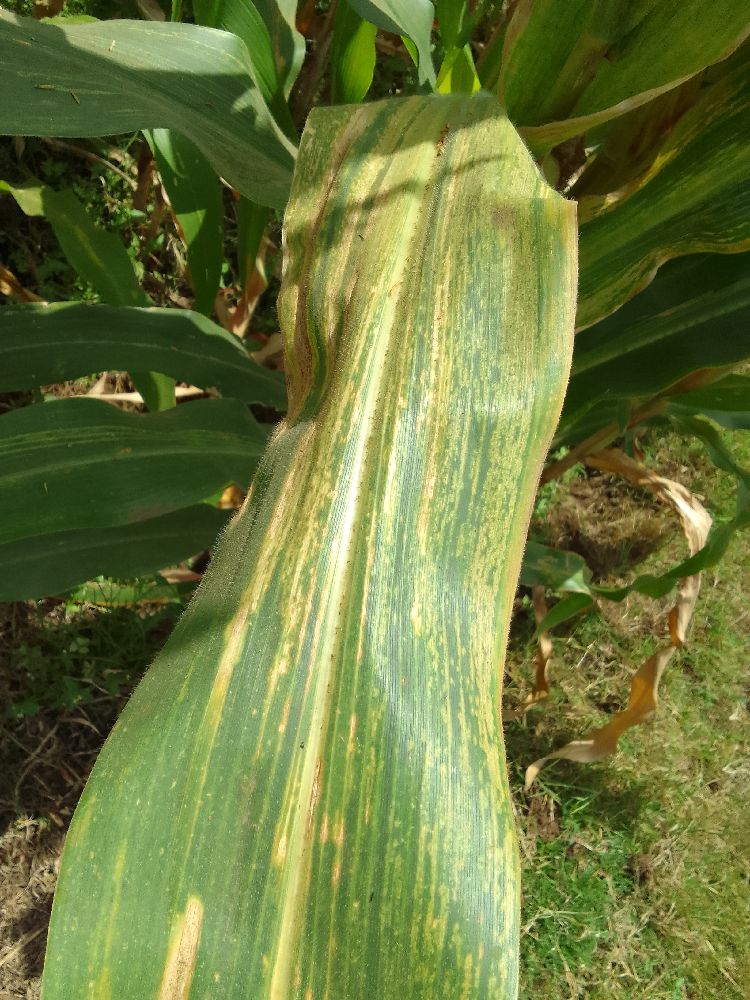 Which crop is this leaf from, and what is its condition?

maize, maize lethal necrosis
